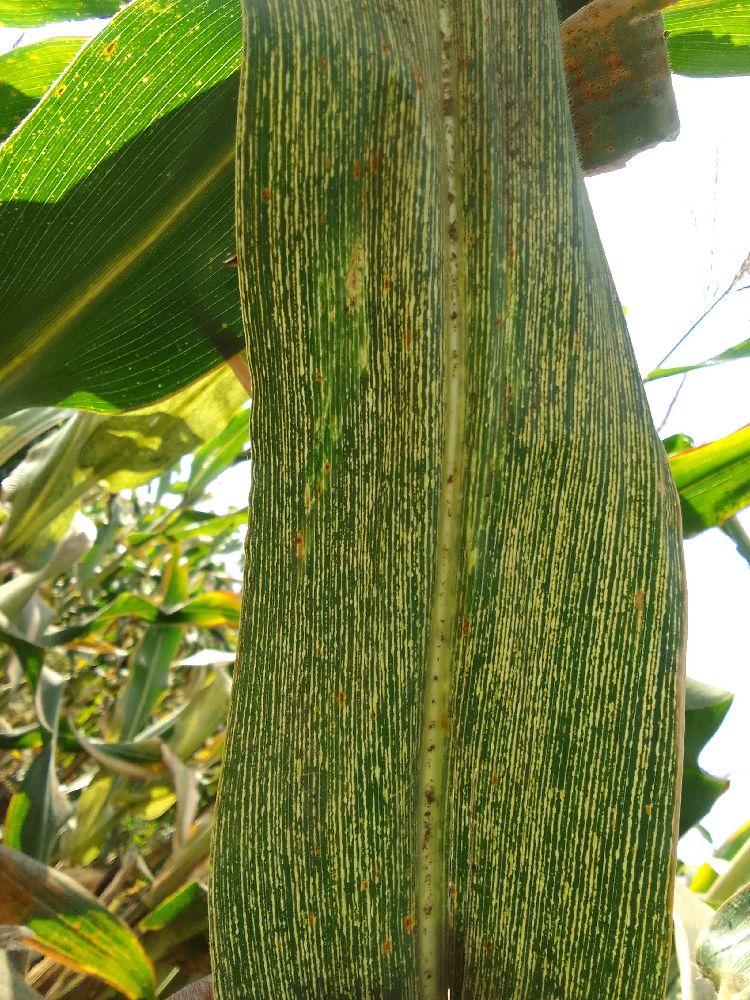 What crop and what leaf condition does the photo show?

maize, maize streak virus
